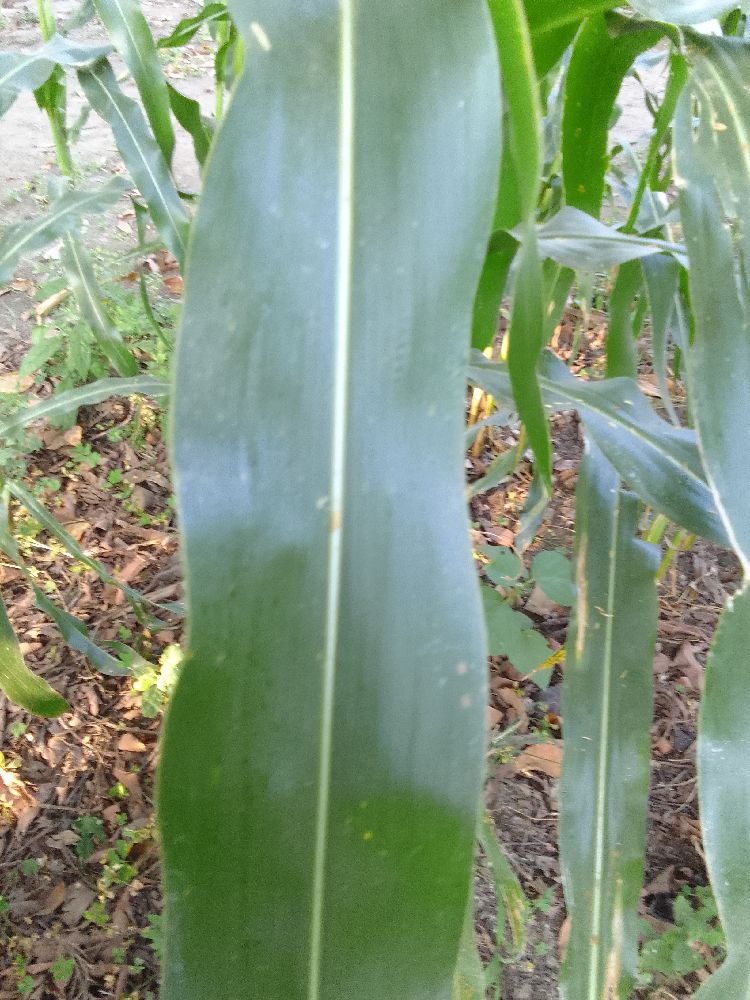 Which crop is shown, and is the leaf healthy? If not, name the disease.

maize, healthy
